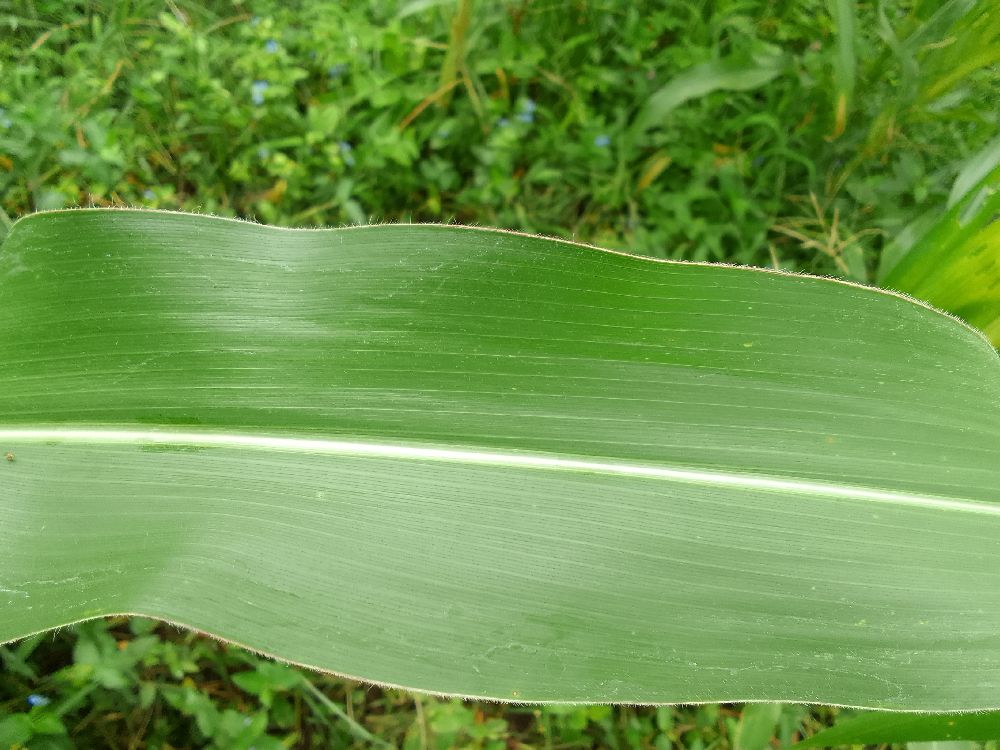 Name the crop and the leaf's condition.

maize, healthy
